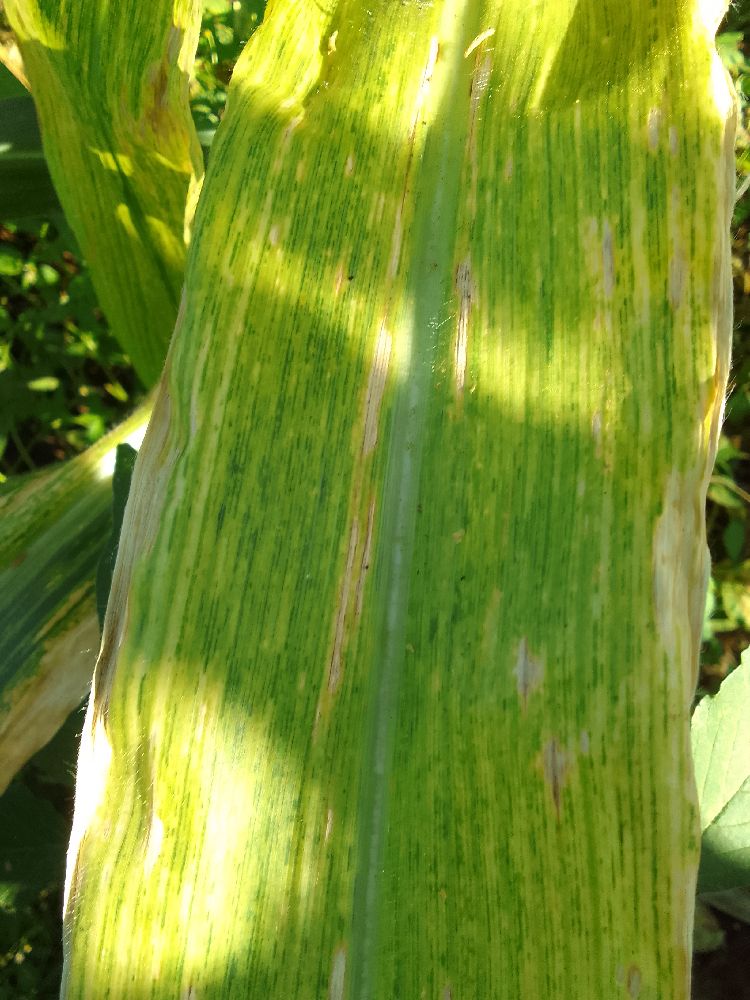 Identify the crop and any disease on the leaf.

maize, maize lethal necrosis
